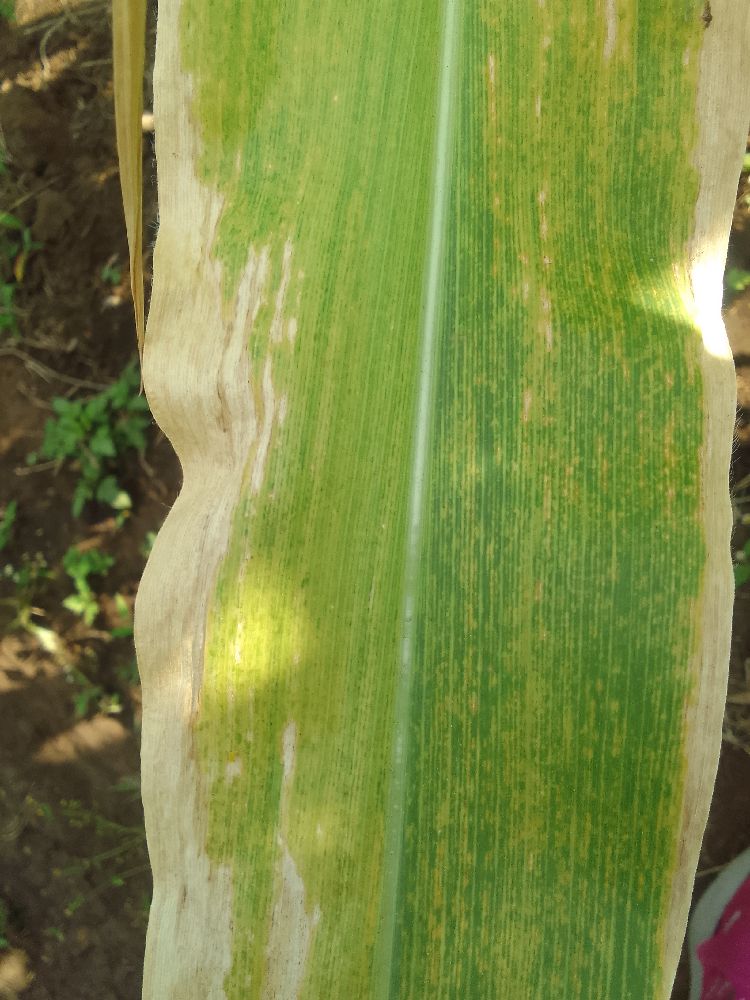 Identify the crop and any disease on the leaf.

maize, maize lethal necrosis
